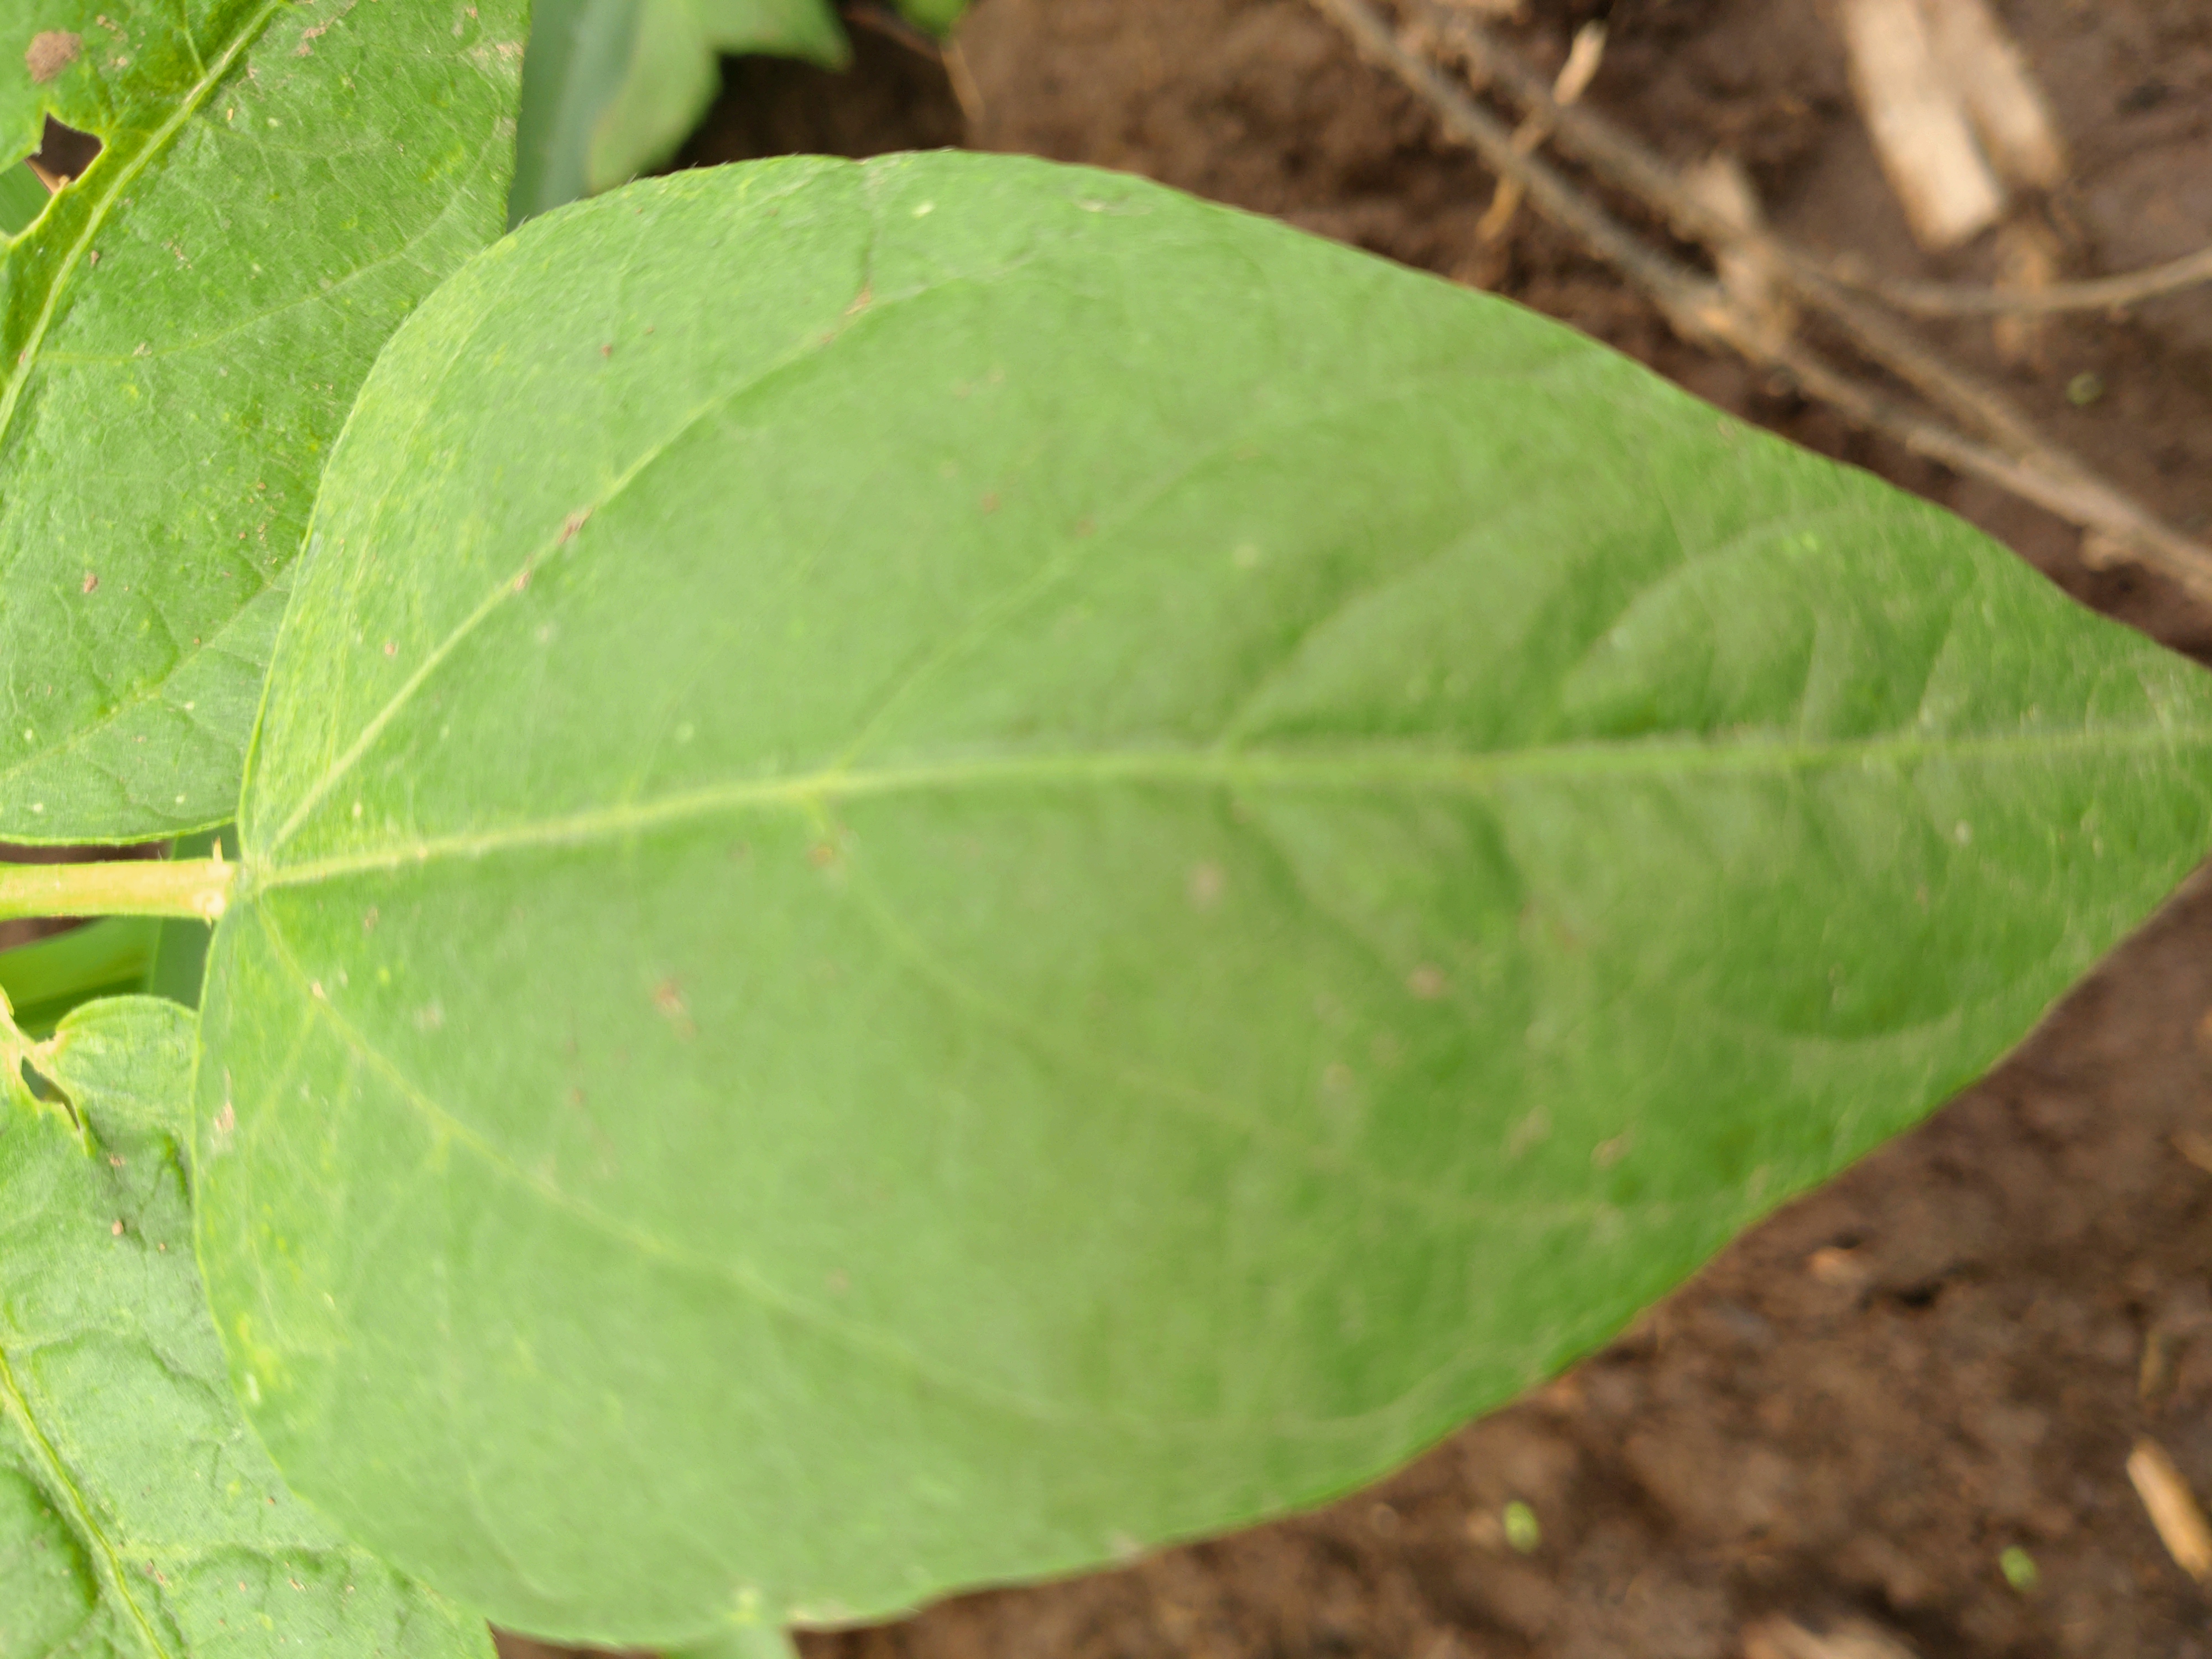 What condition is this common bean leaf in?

healthy
